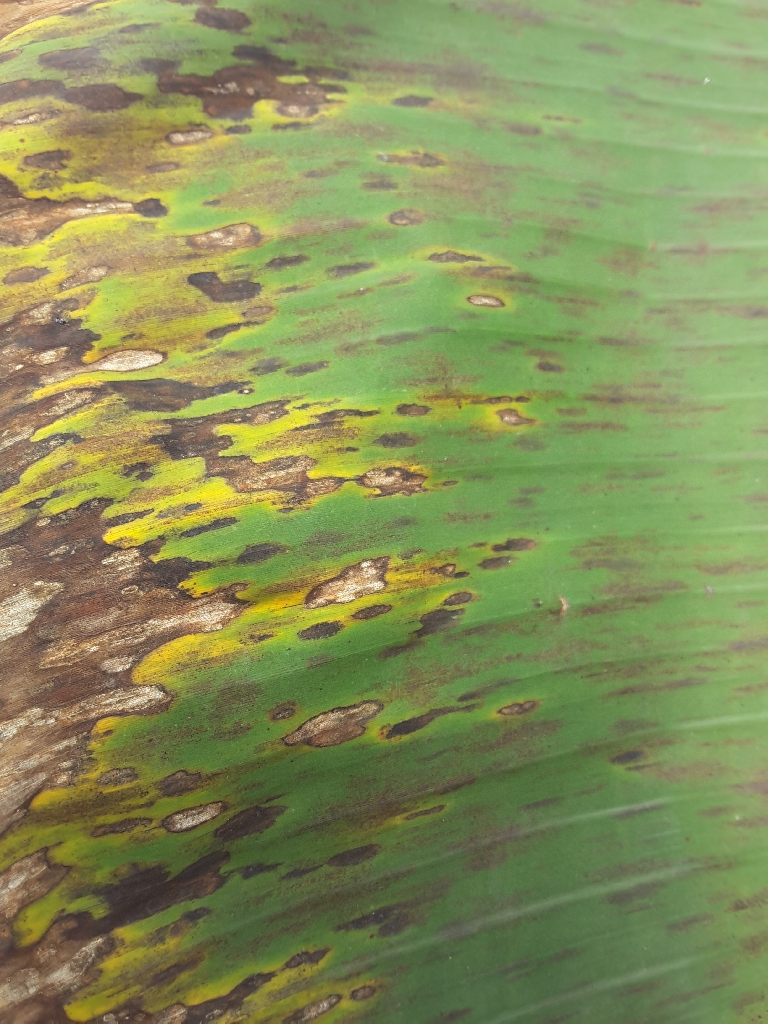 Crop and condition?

banana, black sigatoka
